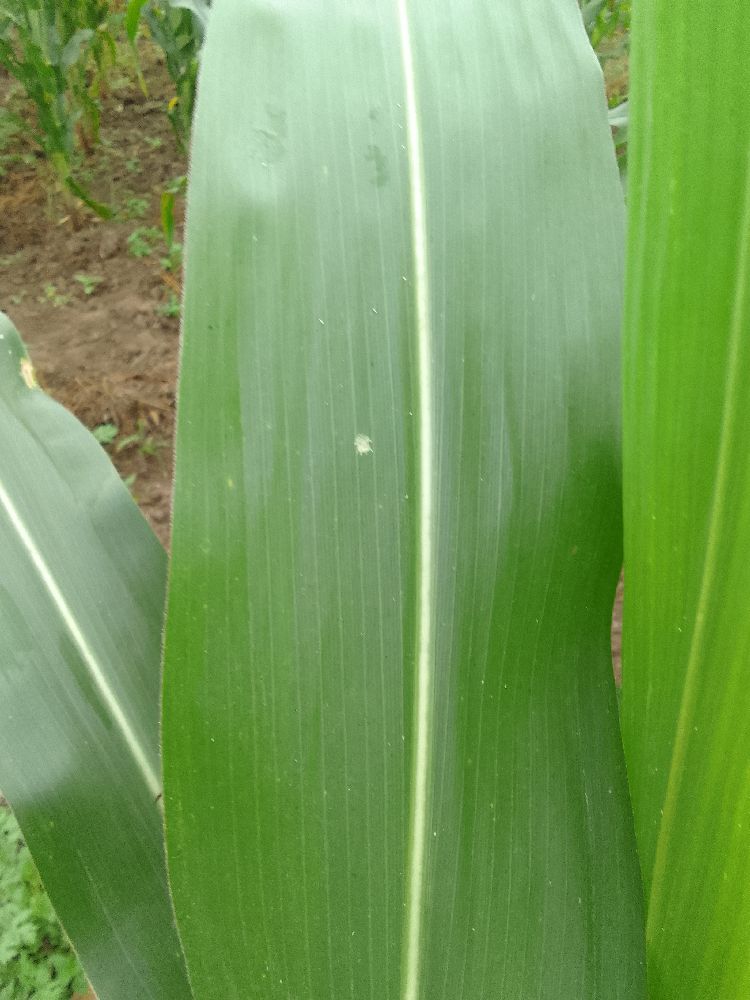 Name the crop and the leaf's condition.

maize, healthy
